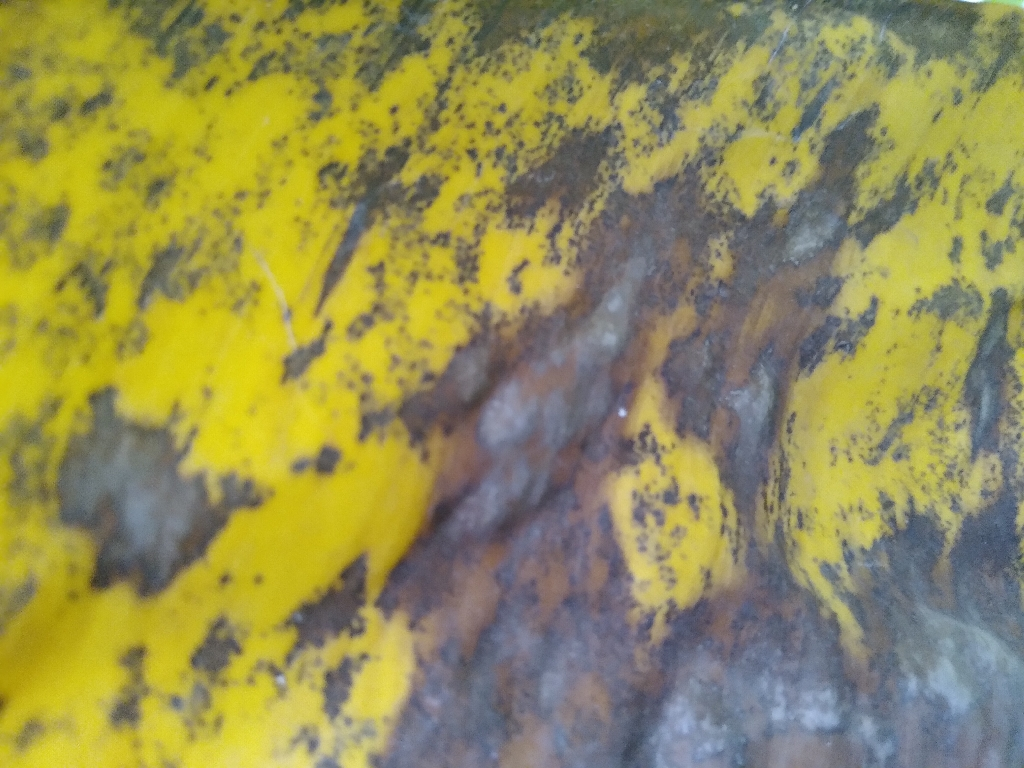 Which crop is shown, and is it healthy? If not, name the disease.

banana, black sigatoka
